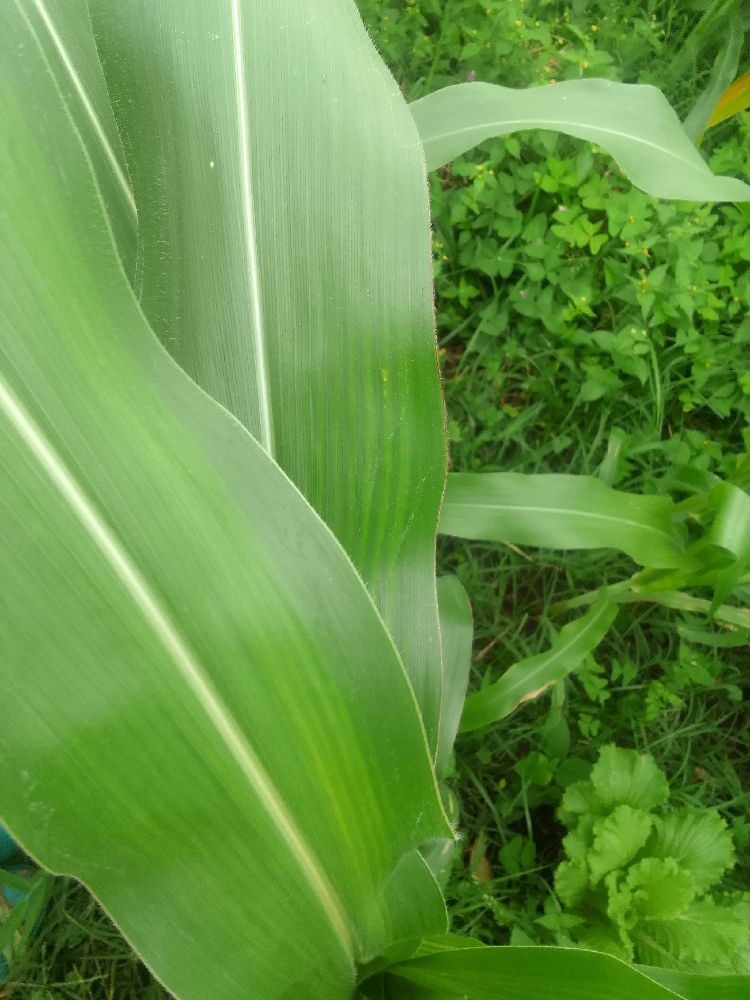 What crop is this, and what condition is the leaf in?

maize, healthy
